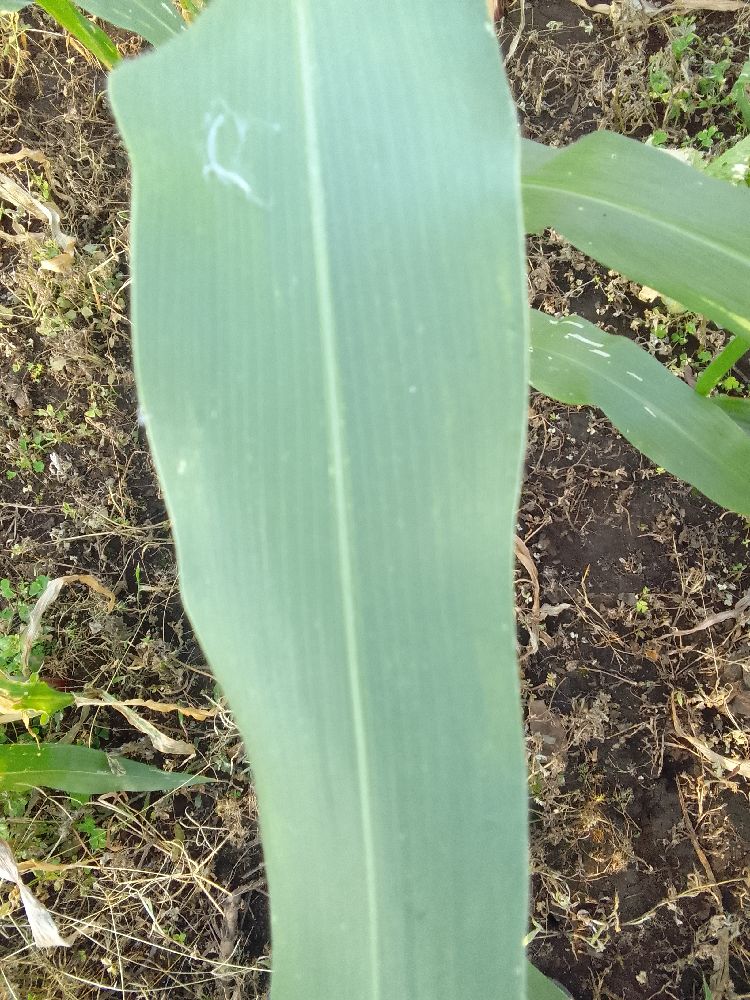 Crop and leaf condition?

maize, healthy
